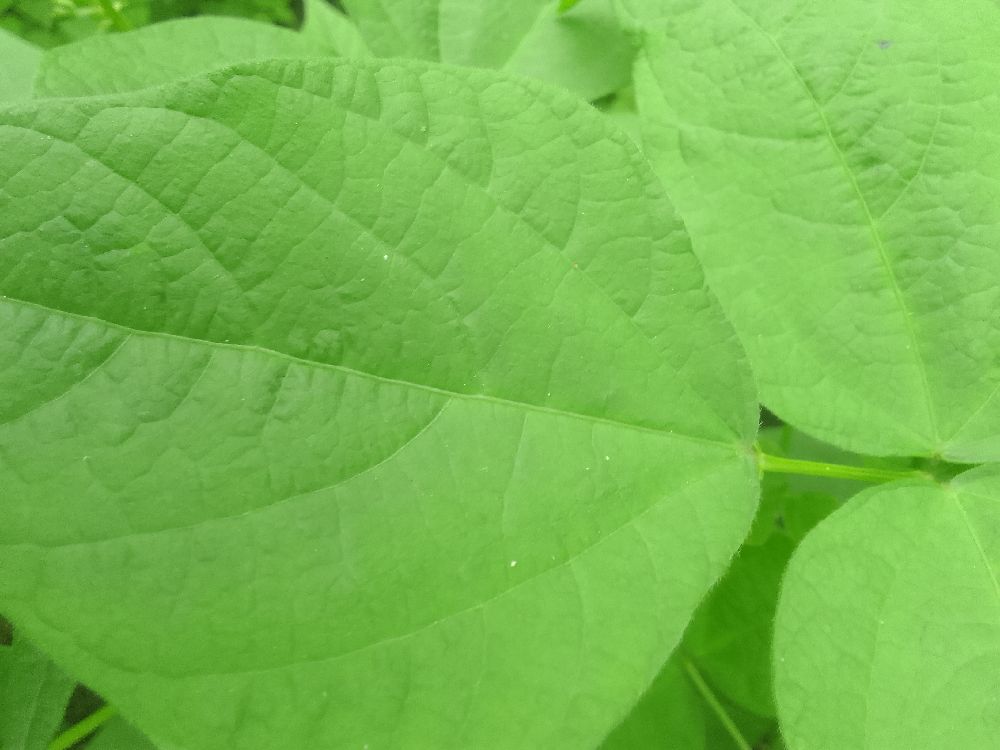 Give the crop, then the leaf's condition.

common bean, healthy
